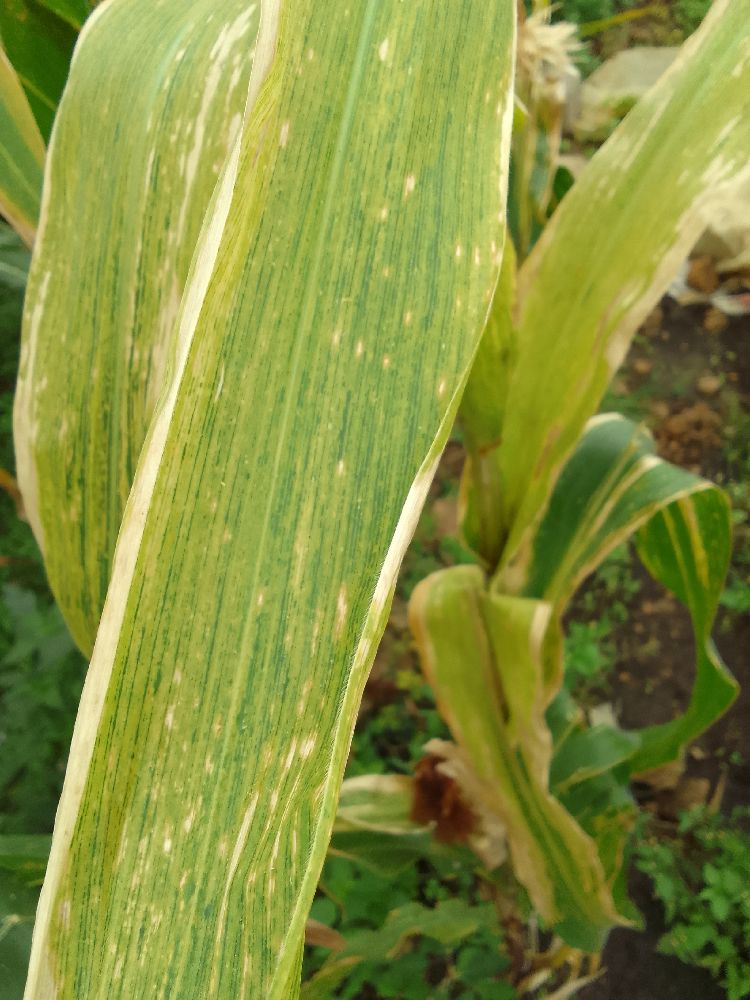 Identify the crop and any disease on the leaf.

maize, maize lethal necrosis
